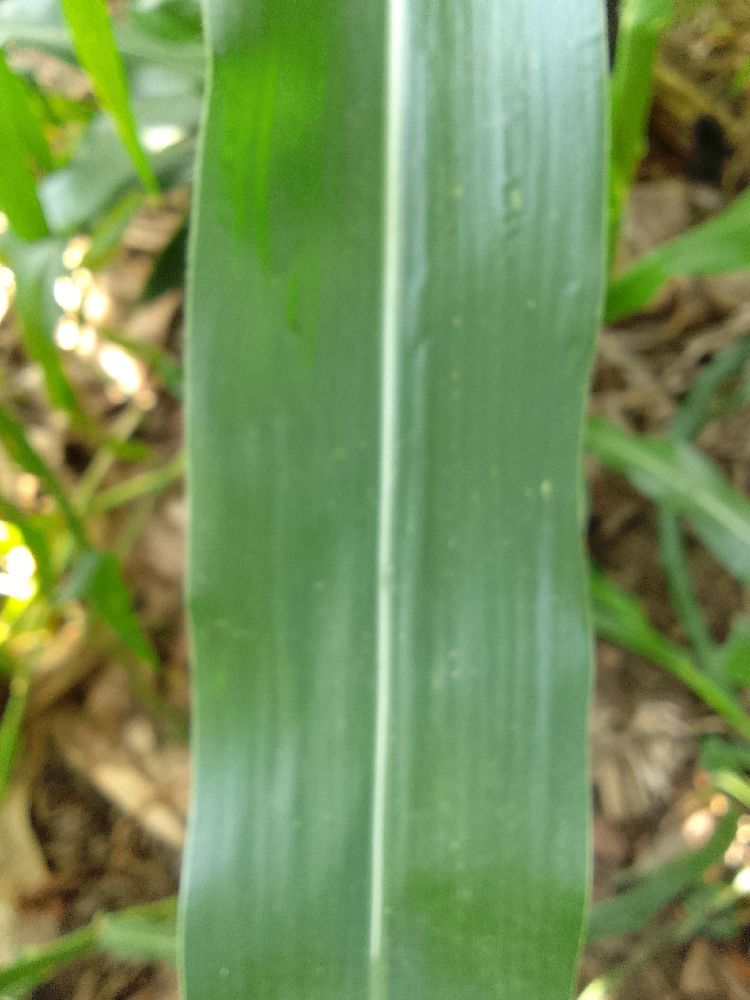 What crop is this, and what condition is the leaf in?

maize, healthy
